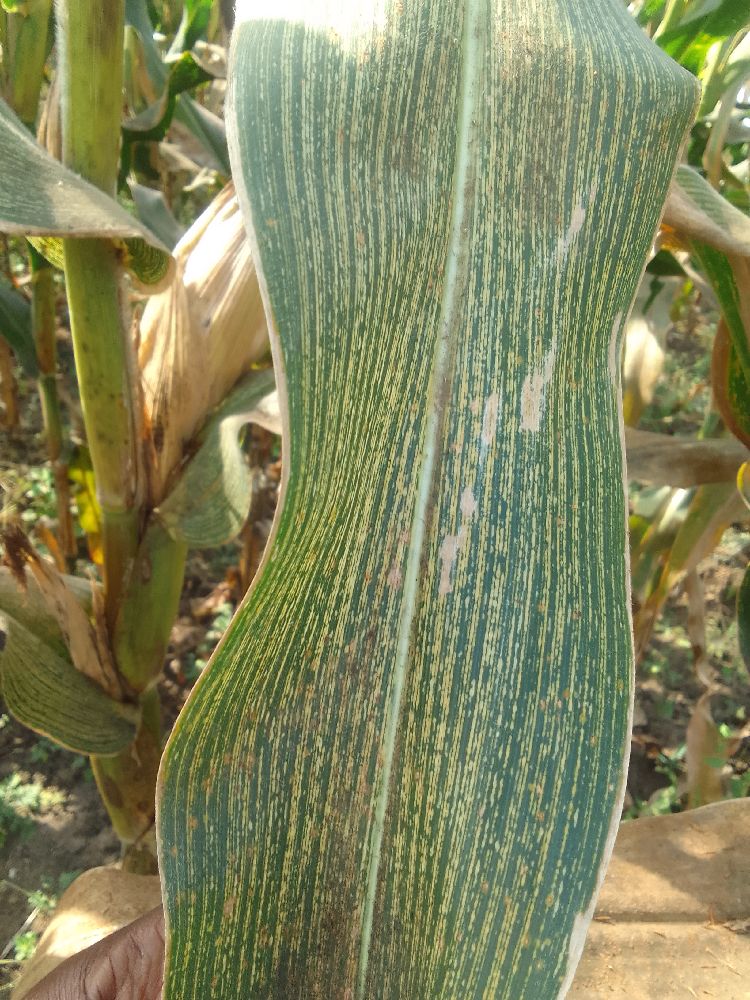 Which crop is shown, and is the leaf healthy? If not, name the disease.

maize, maize streak virus
